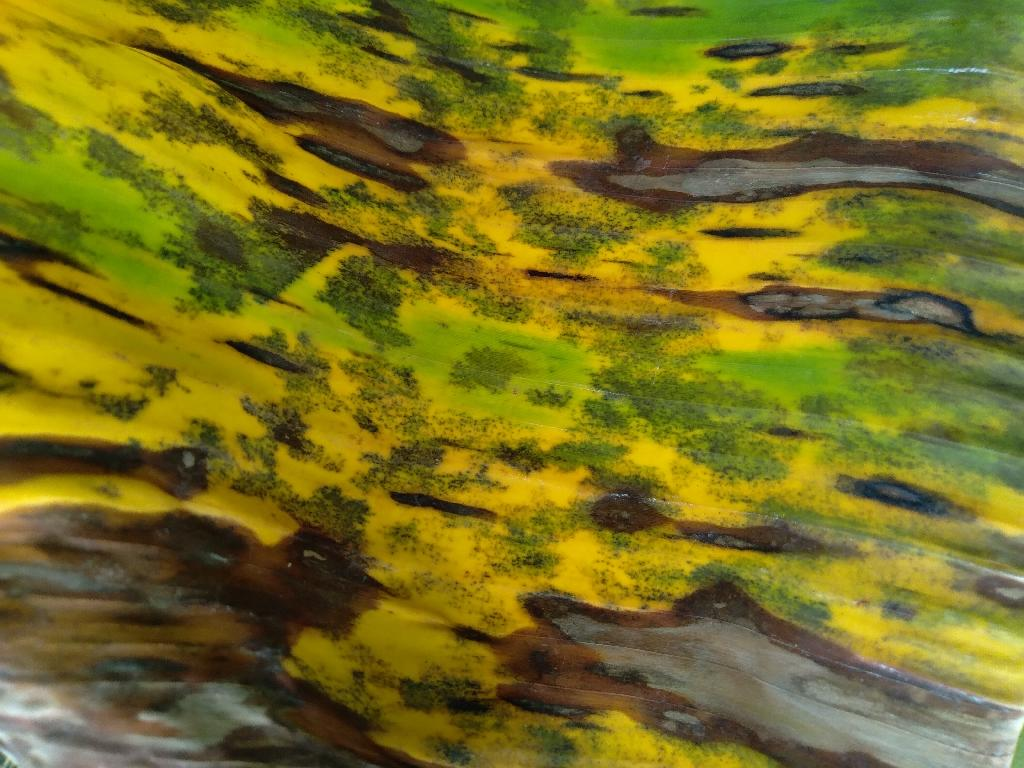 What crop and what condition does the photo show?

banana, black sigatoka
